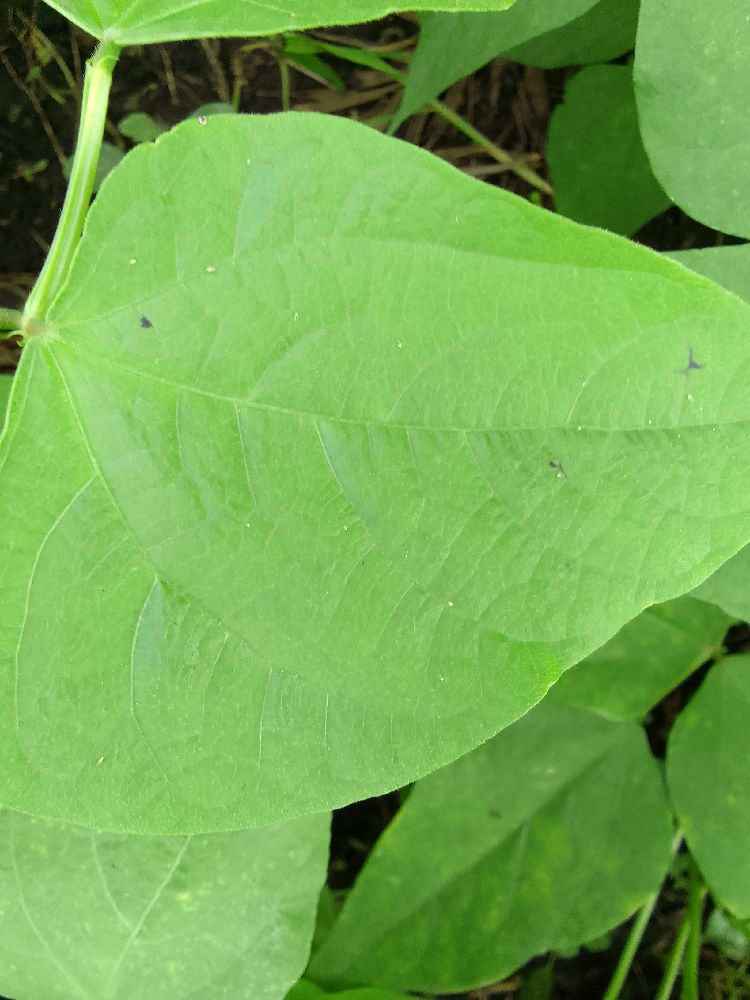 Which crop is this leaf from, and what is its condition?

common bean, healthy
